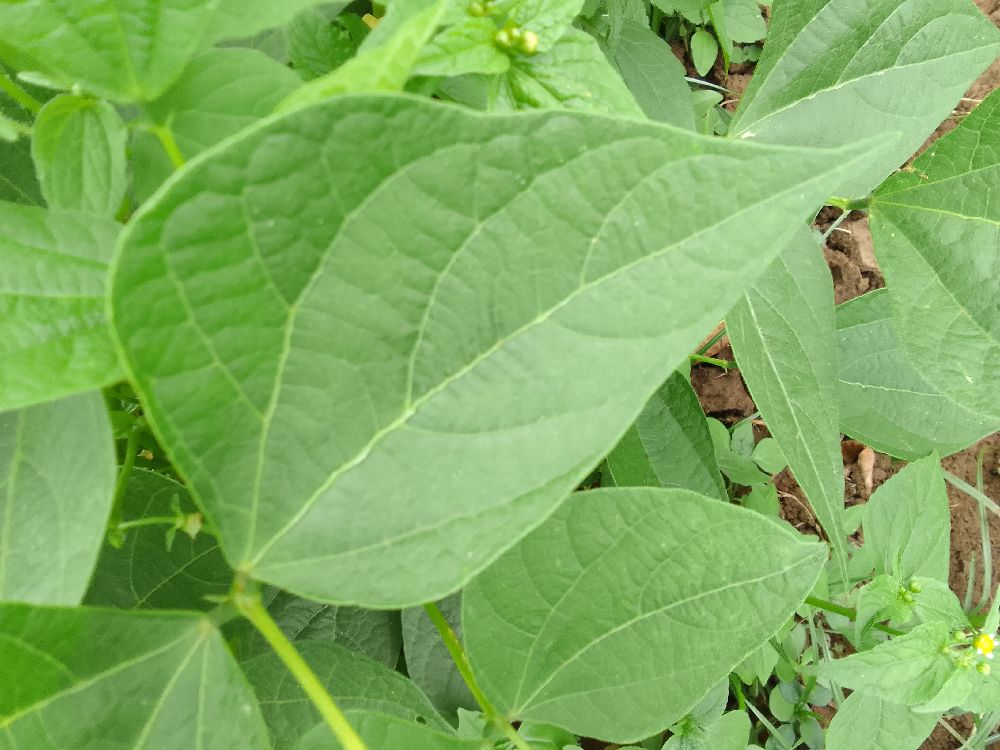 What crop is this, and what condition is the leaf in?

common bean, healthy
